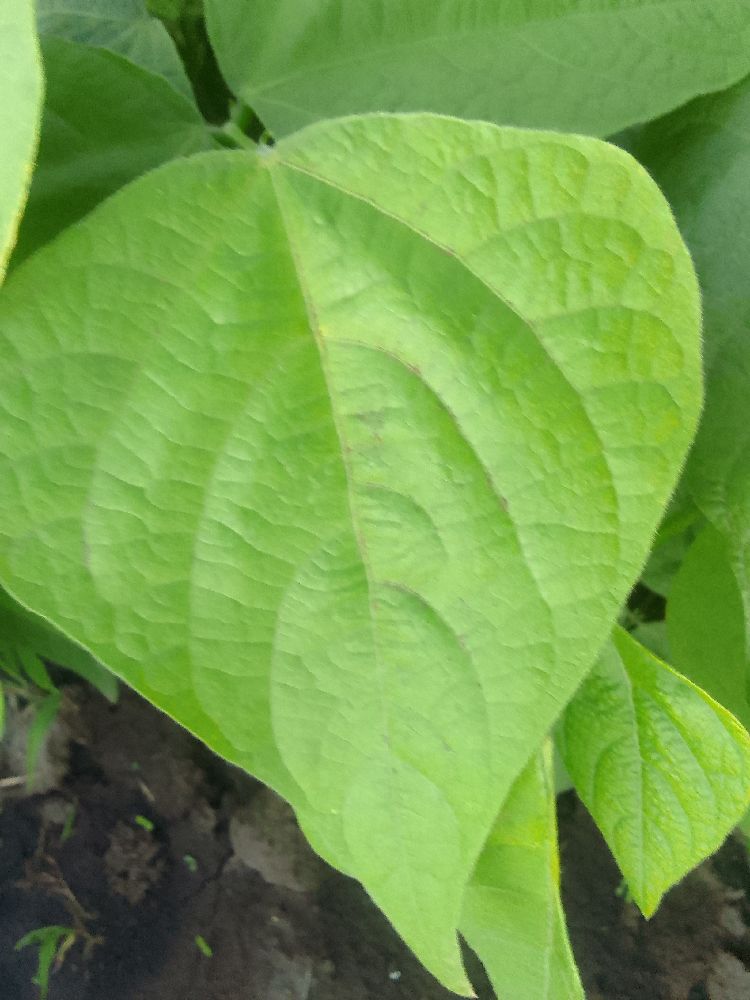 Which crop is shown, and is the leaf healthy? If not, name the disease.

common bean, healthy
